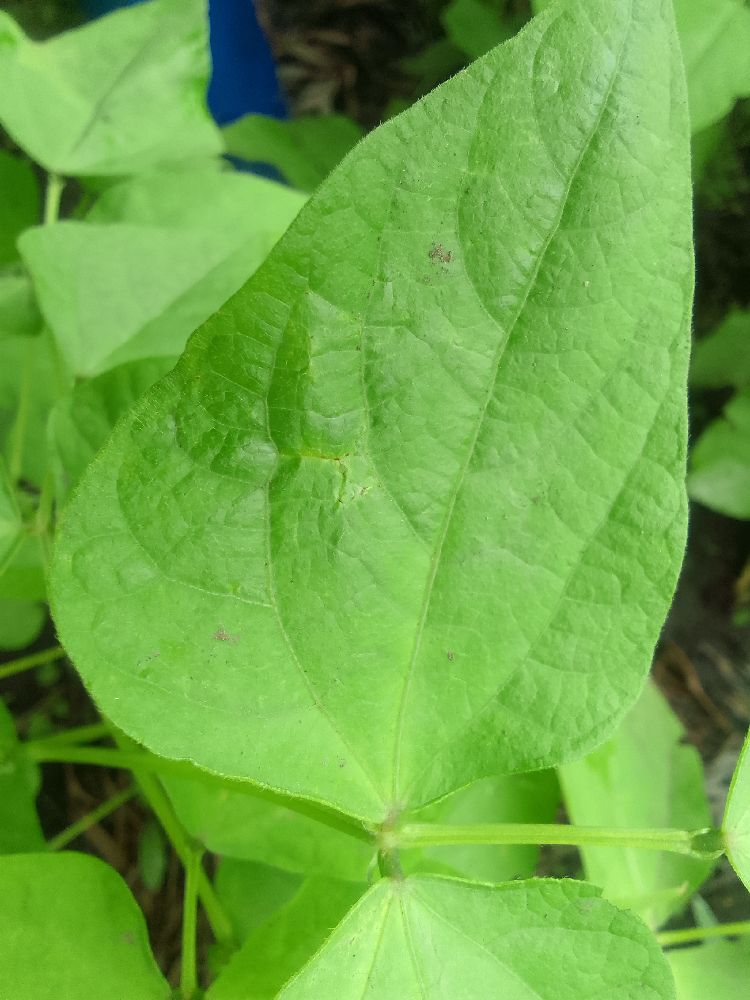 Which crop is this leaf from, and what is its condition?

common bean, healthy
